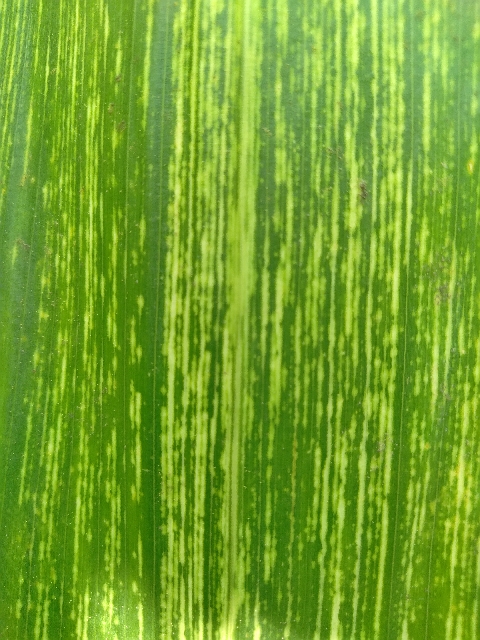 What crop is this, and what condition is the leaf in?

maize, maize streak virus
